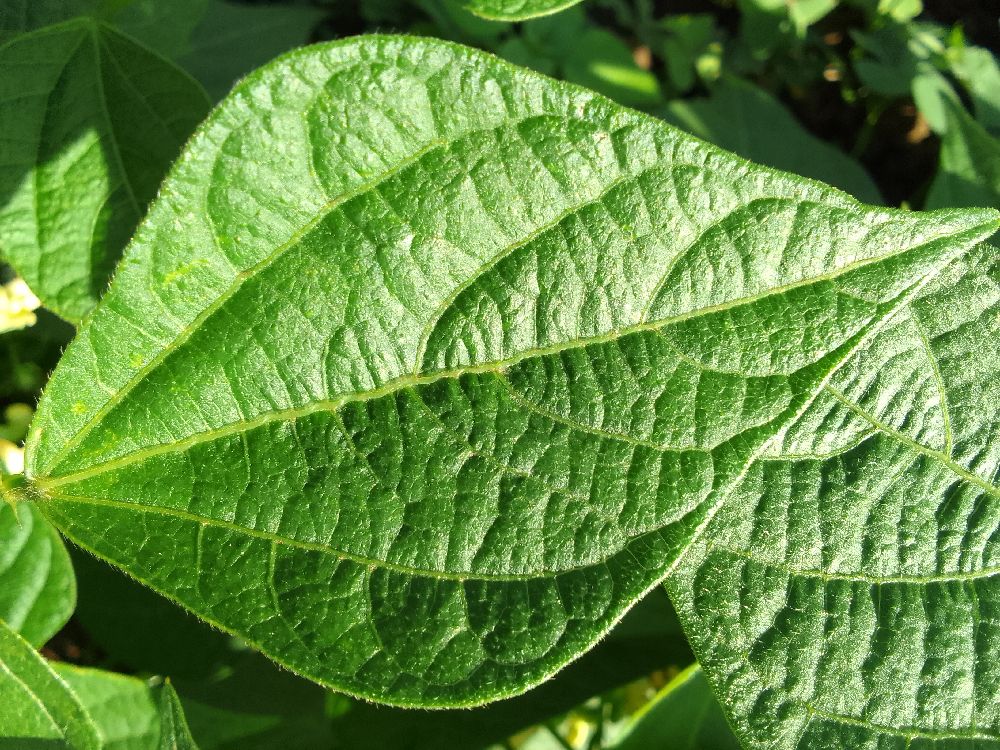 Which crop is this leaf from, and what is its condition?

common bean, healthy
